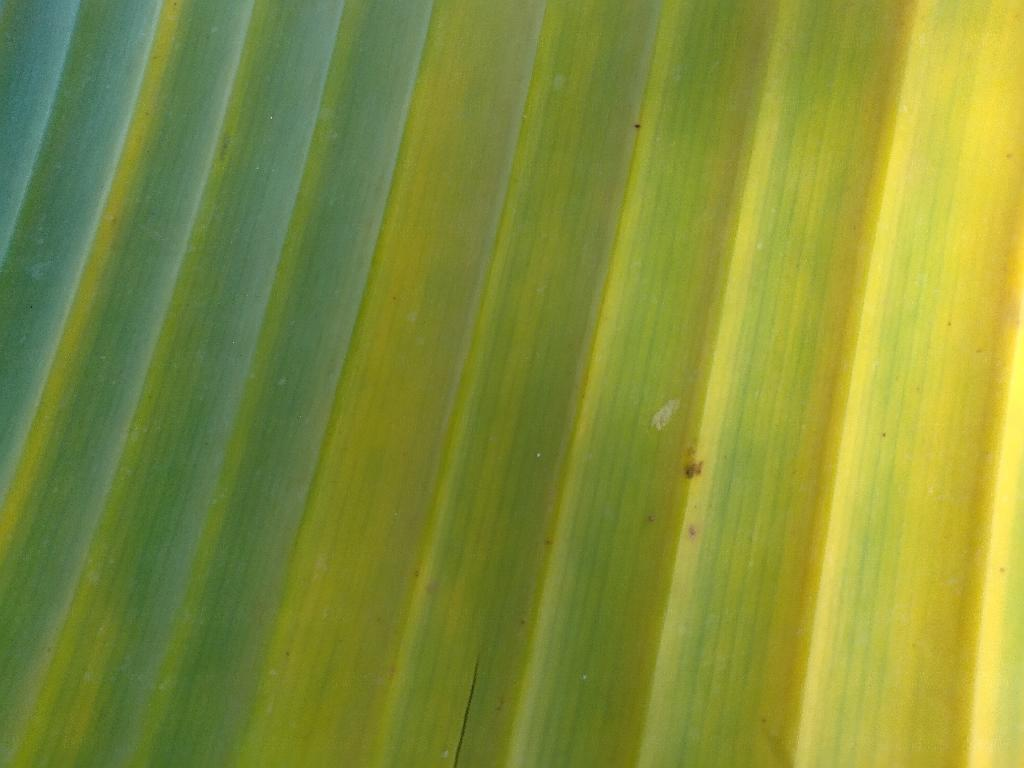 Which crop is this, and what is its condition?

banana, fusarium wilt race 1
